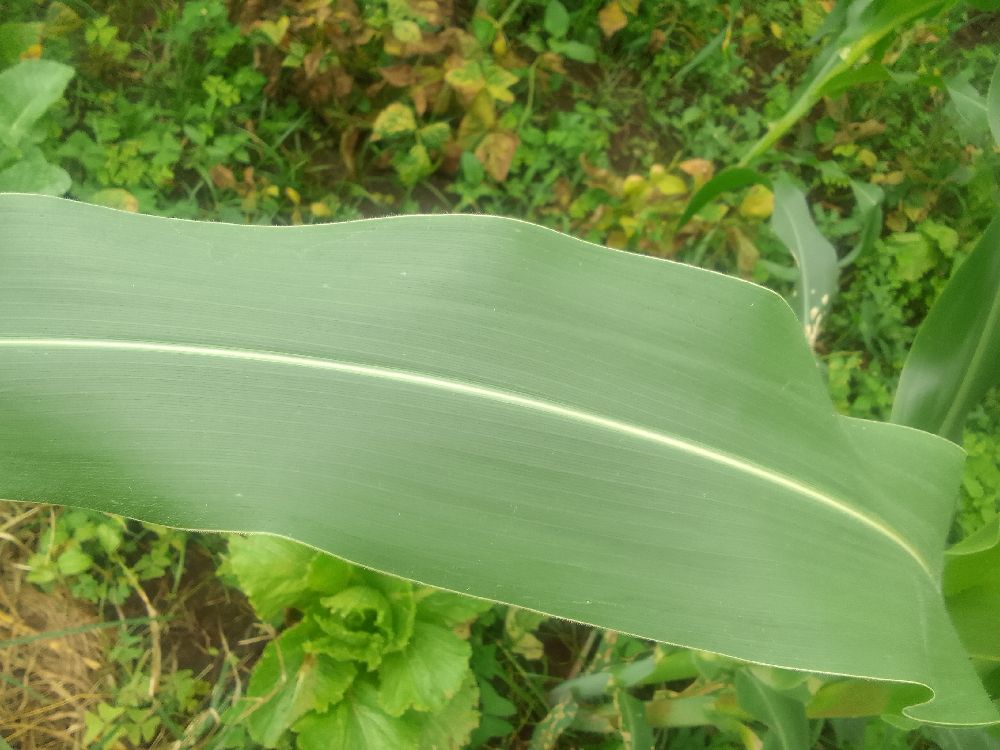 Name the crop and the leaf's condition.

maize, healthy
